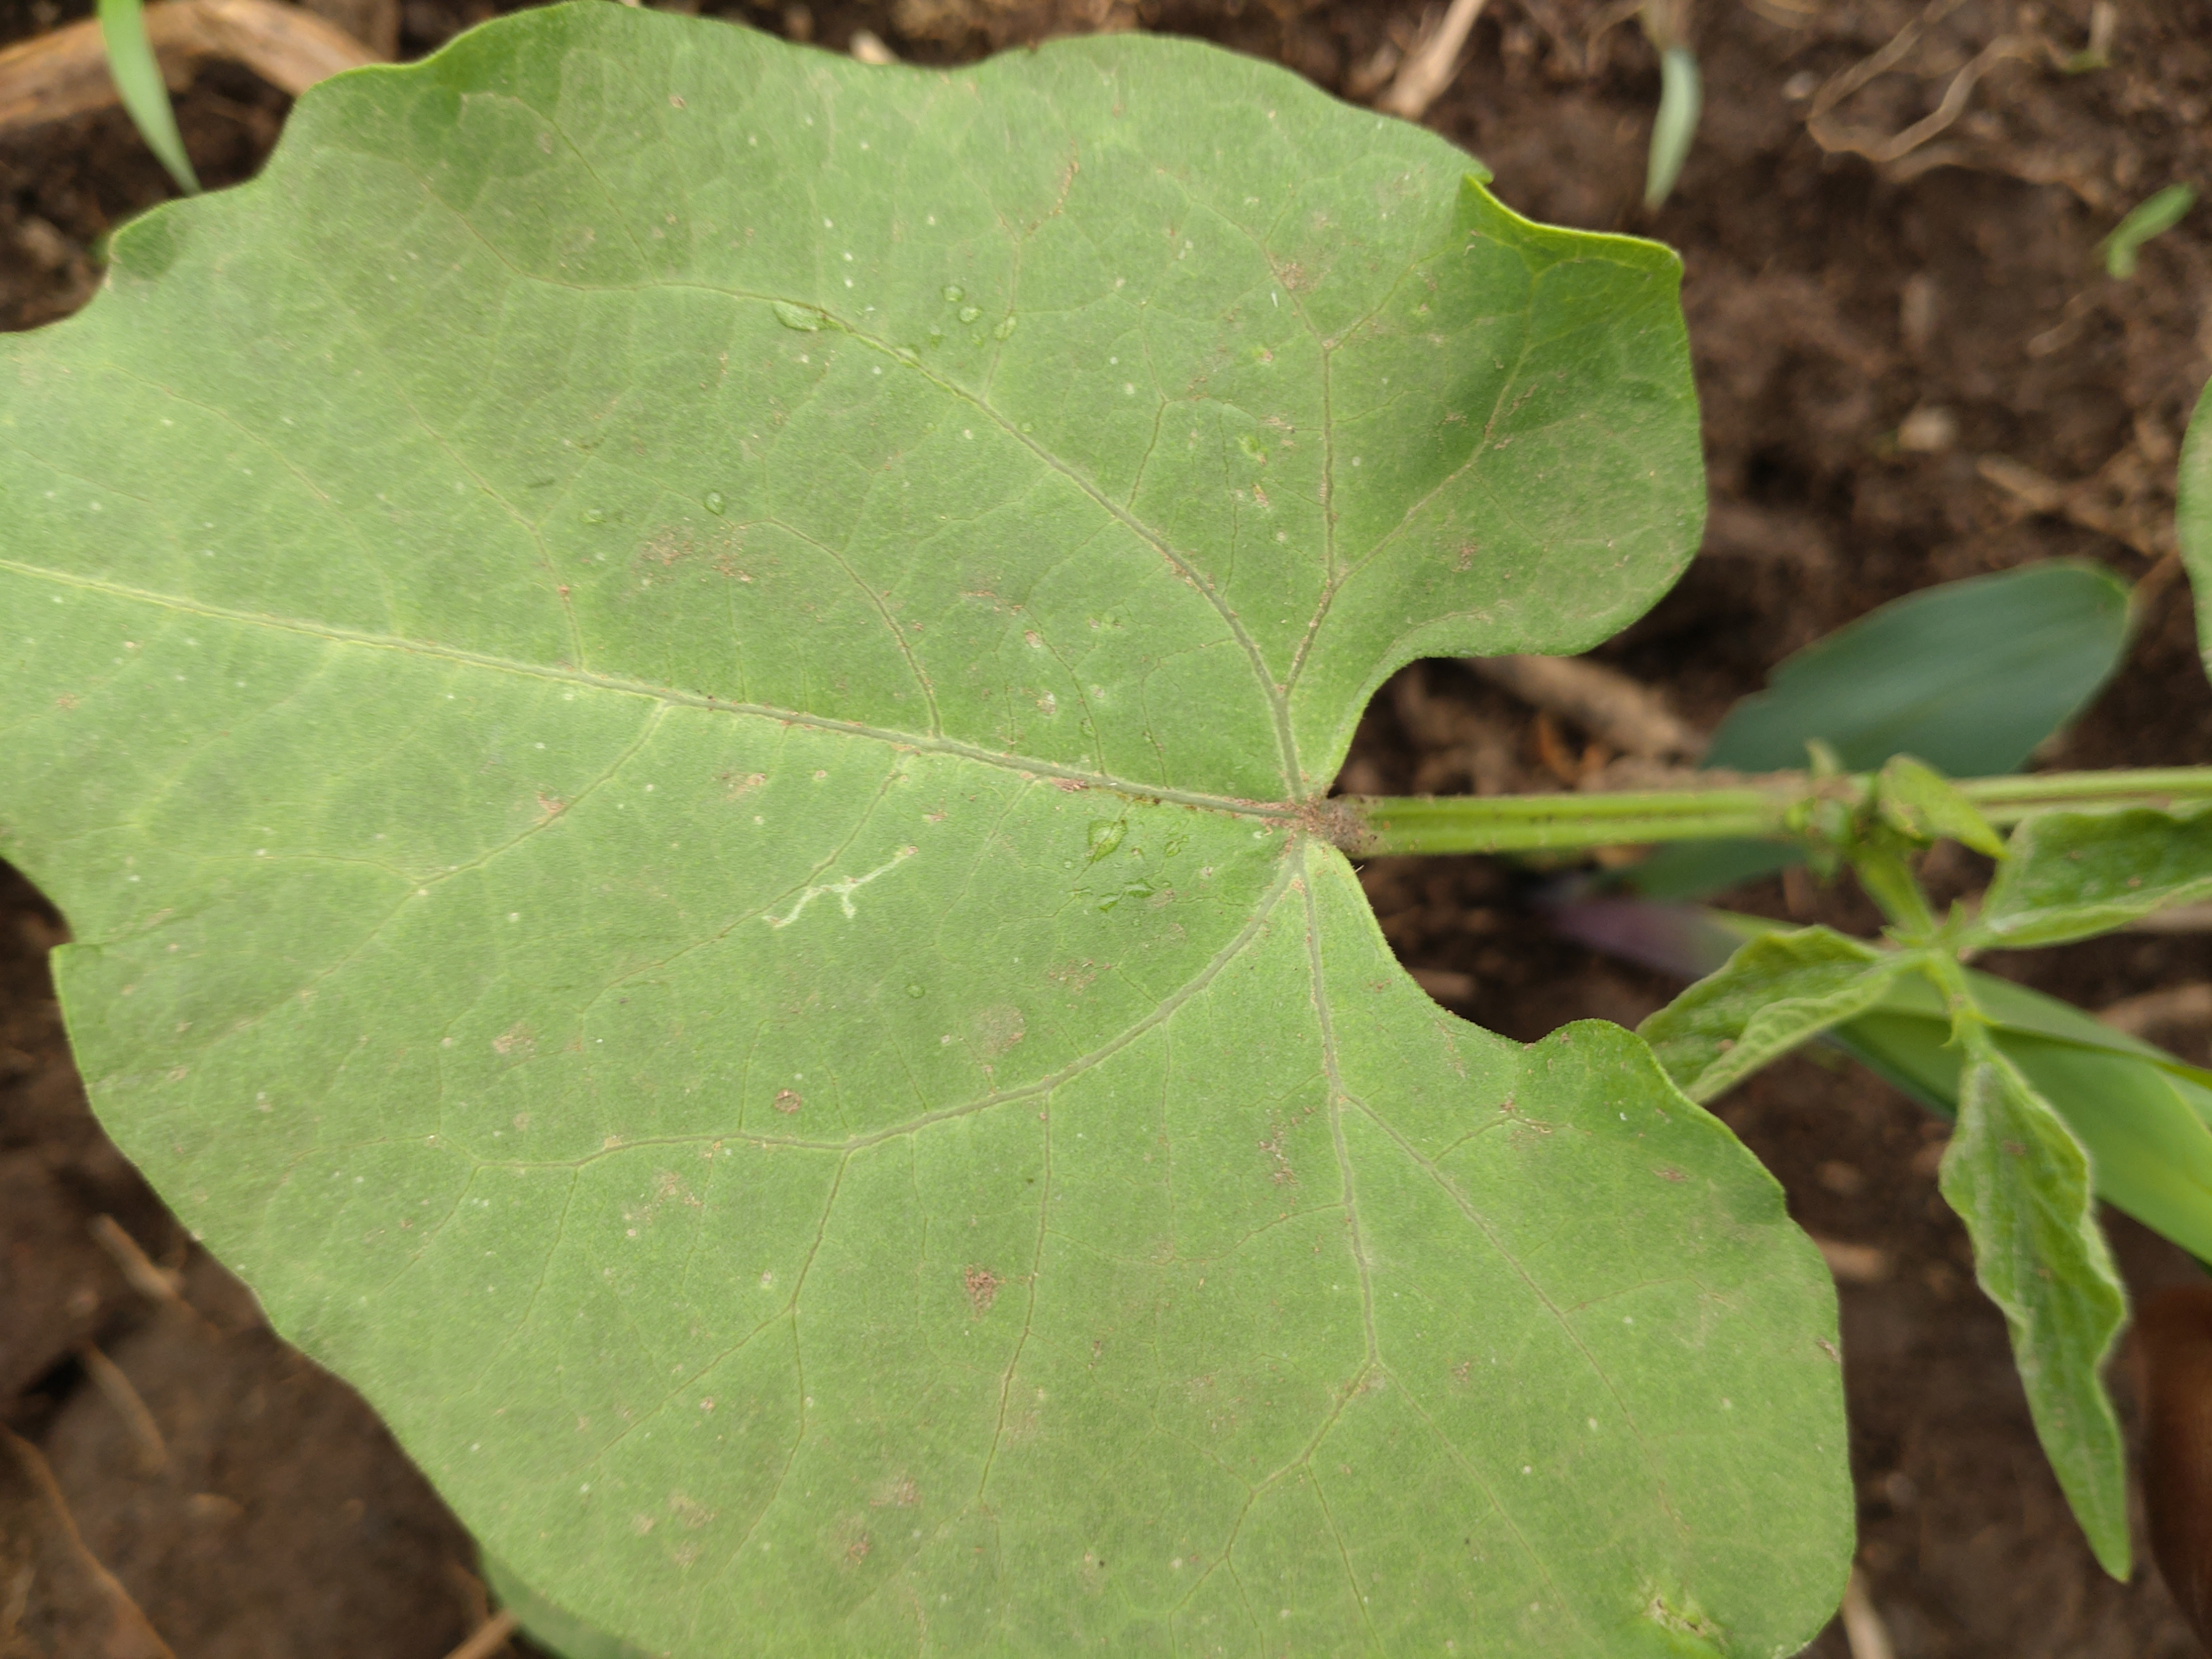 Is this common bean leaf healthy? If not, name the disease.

healthy
